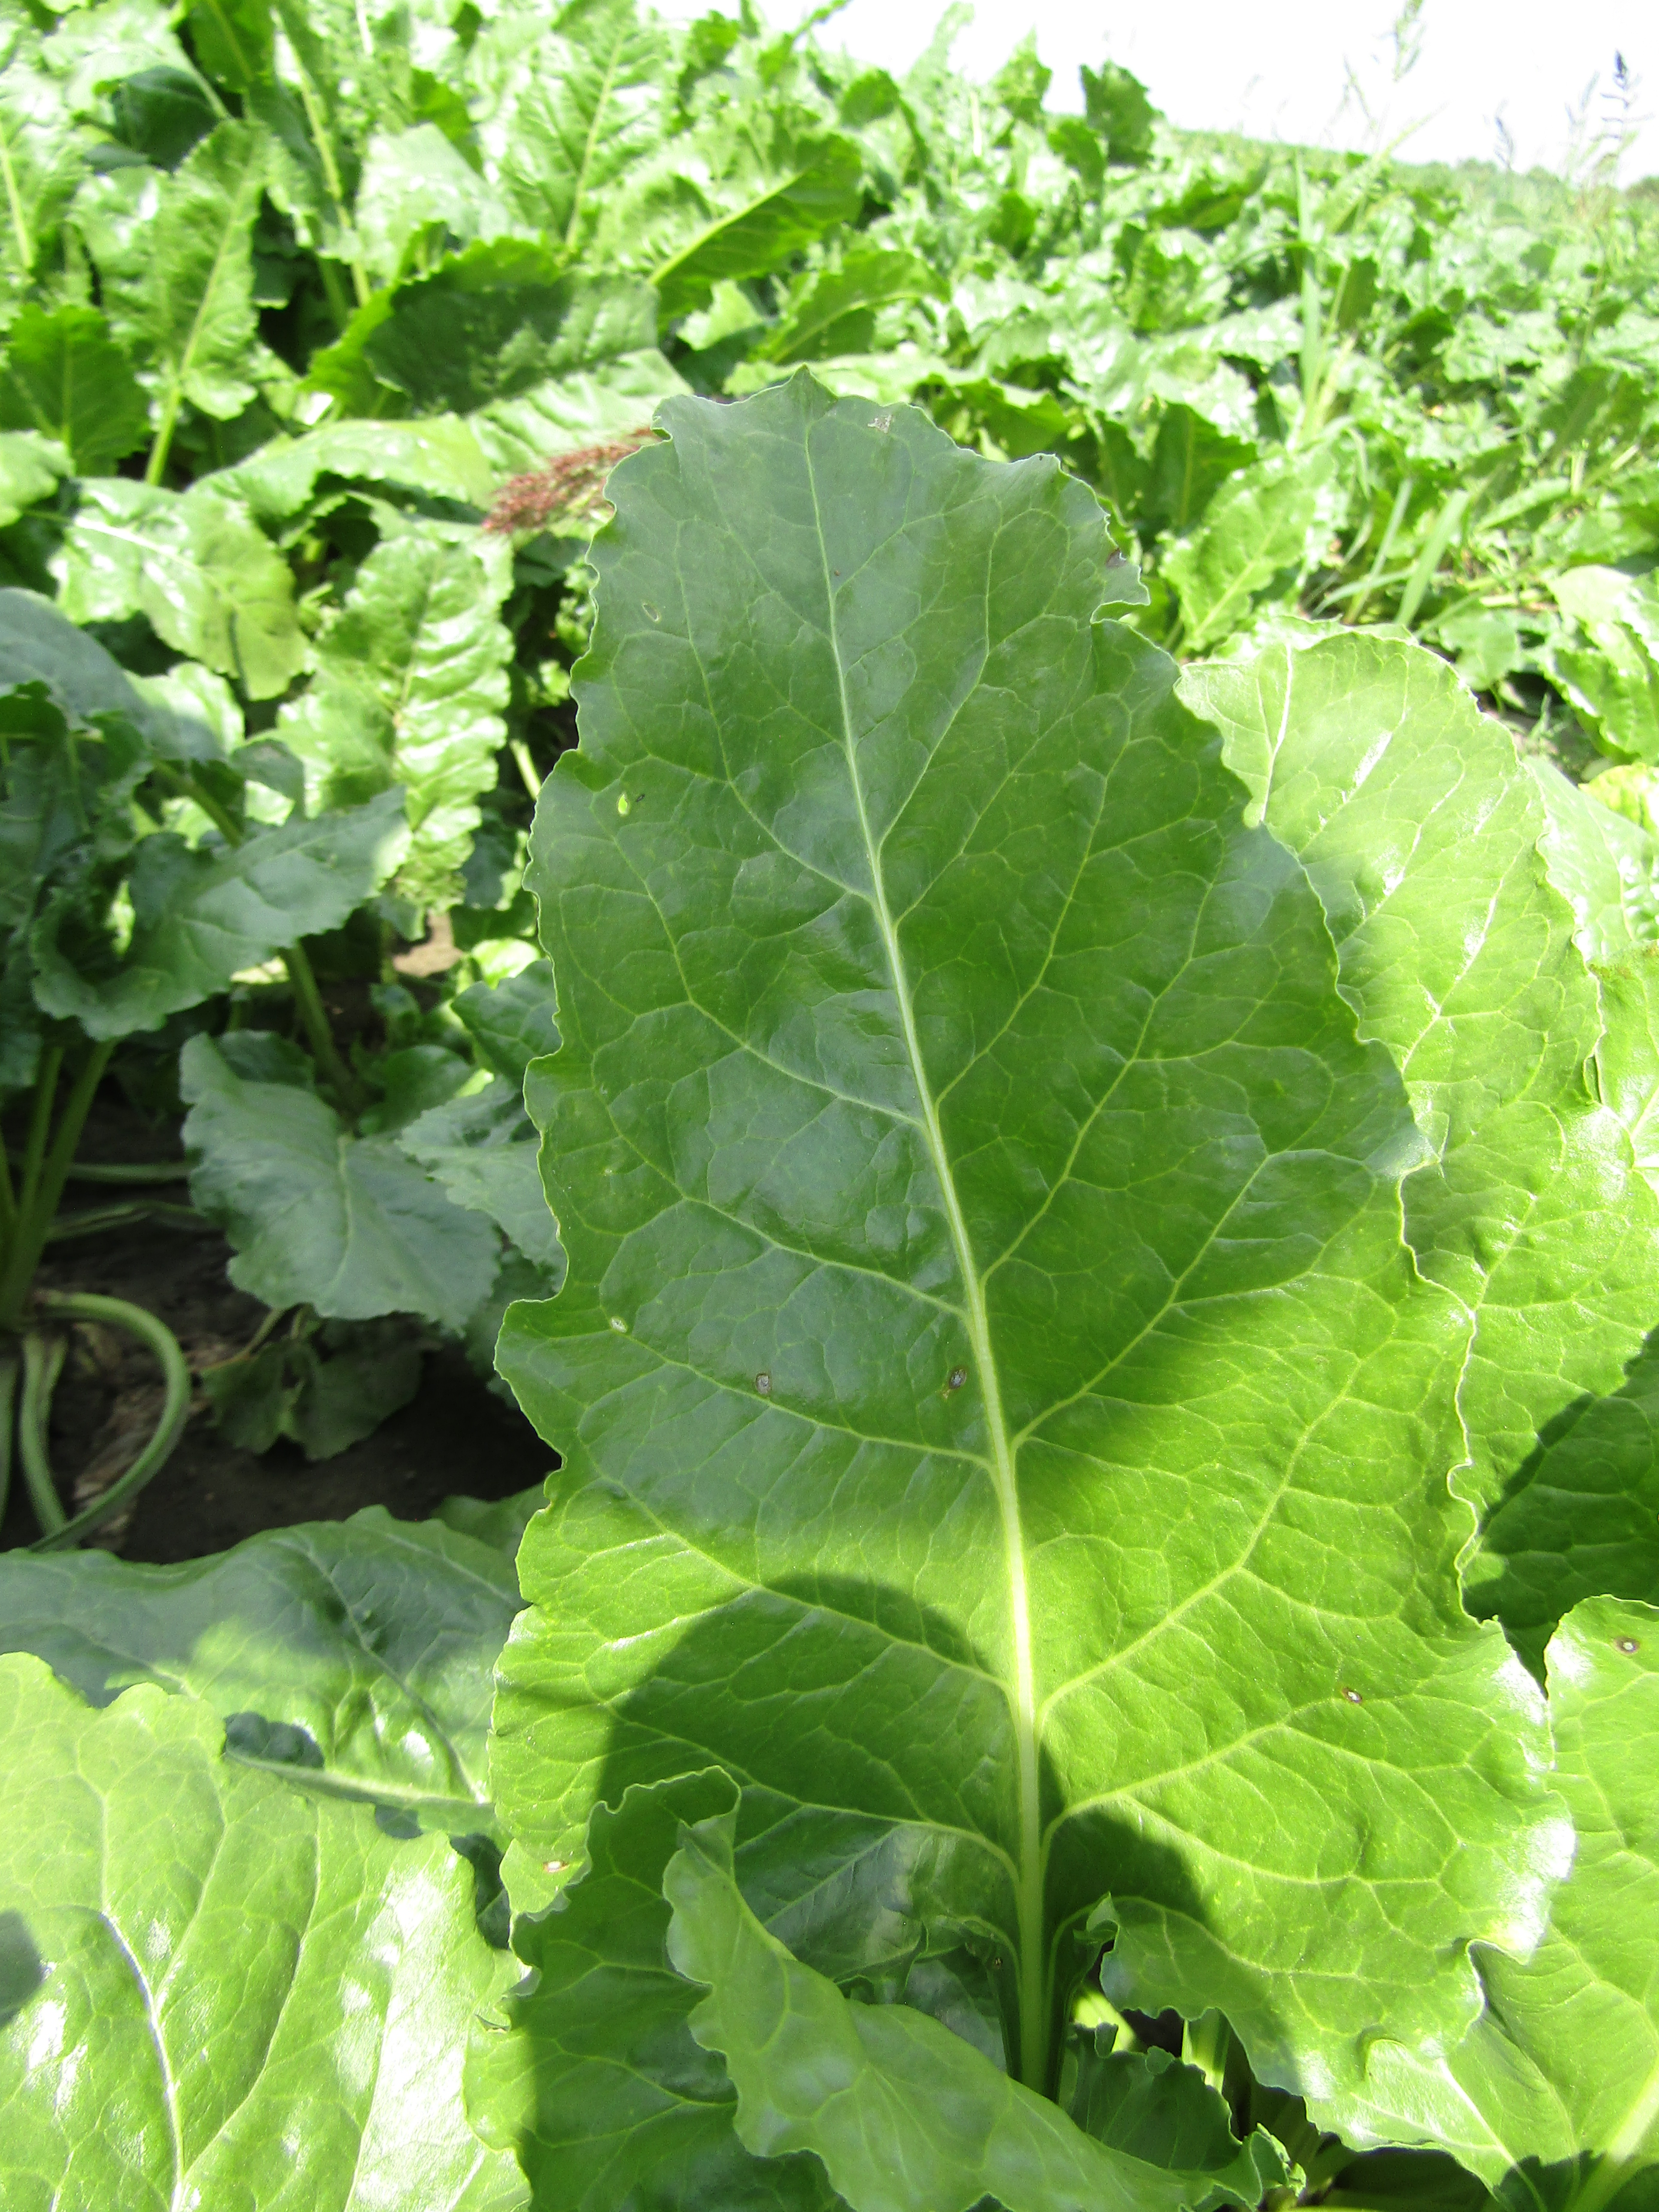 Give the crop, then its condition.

beet, cercospora
